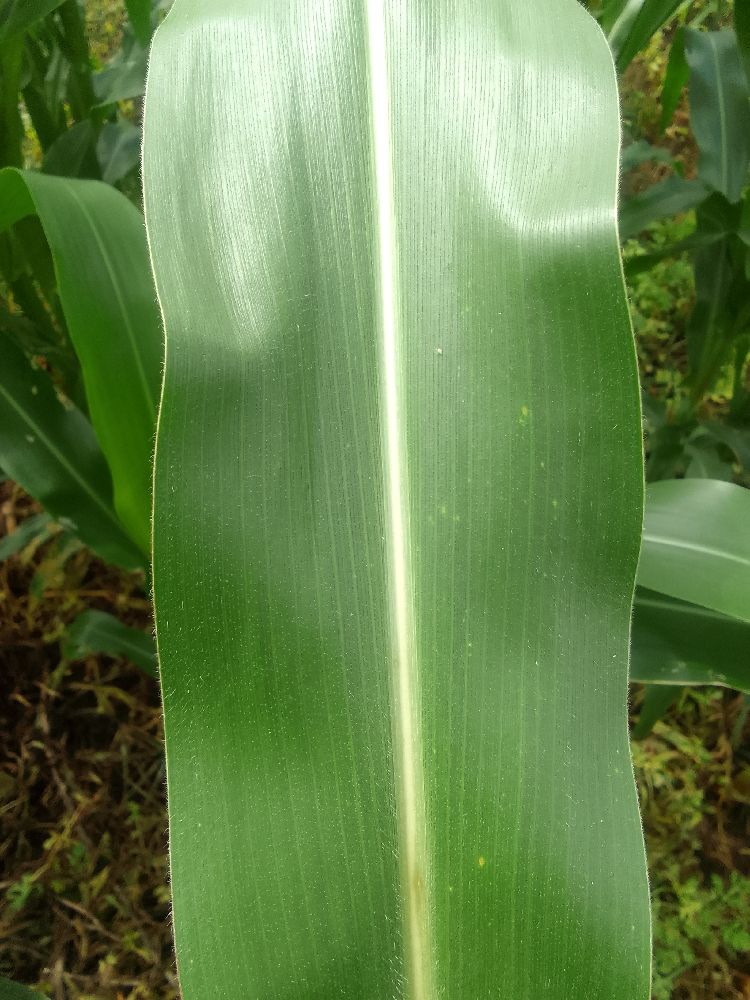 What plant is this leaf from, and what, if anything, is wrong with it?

maize, healthy
